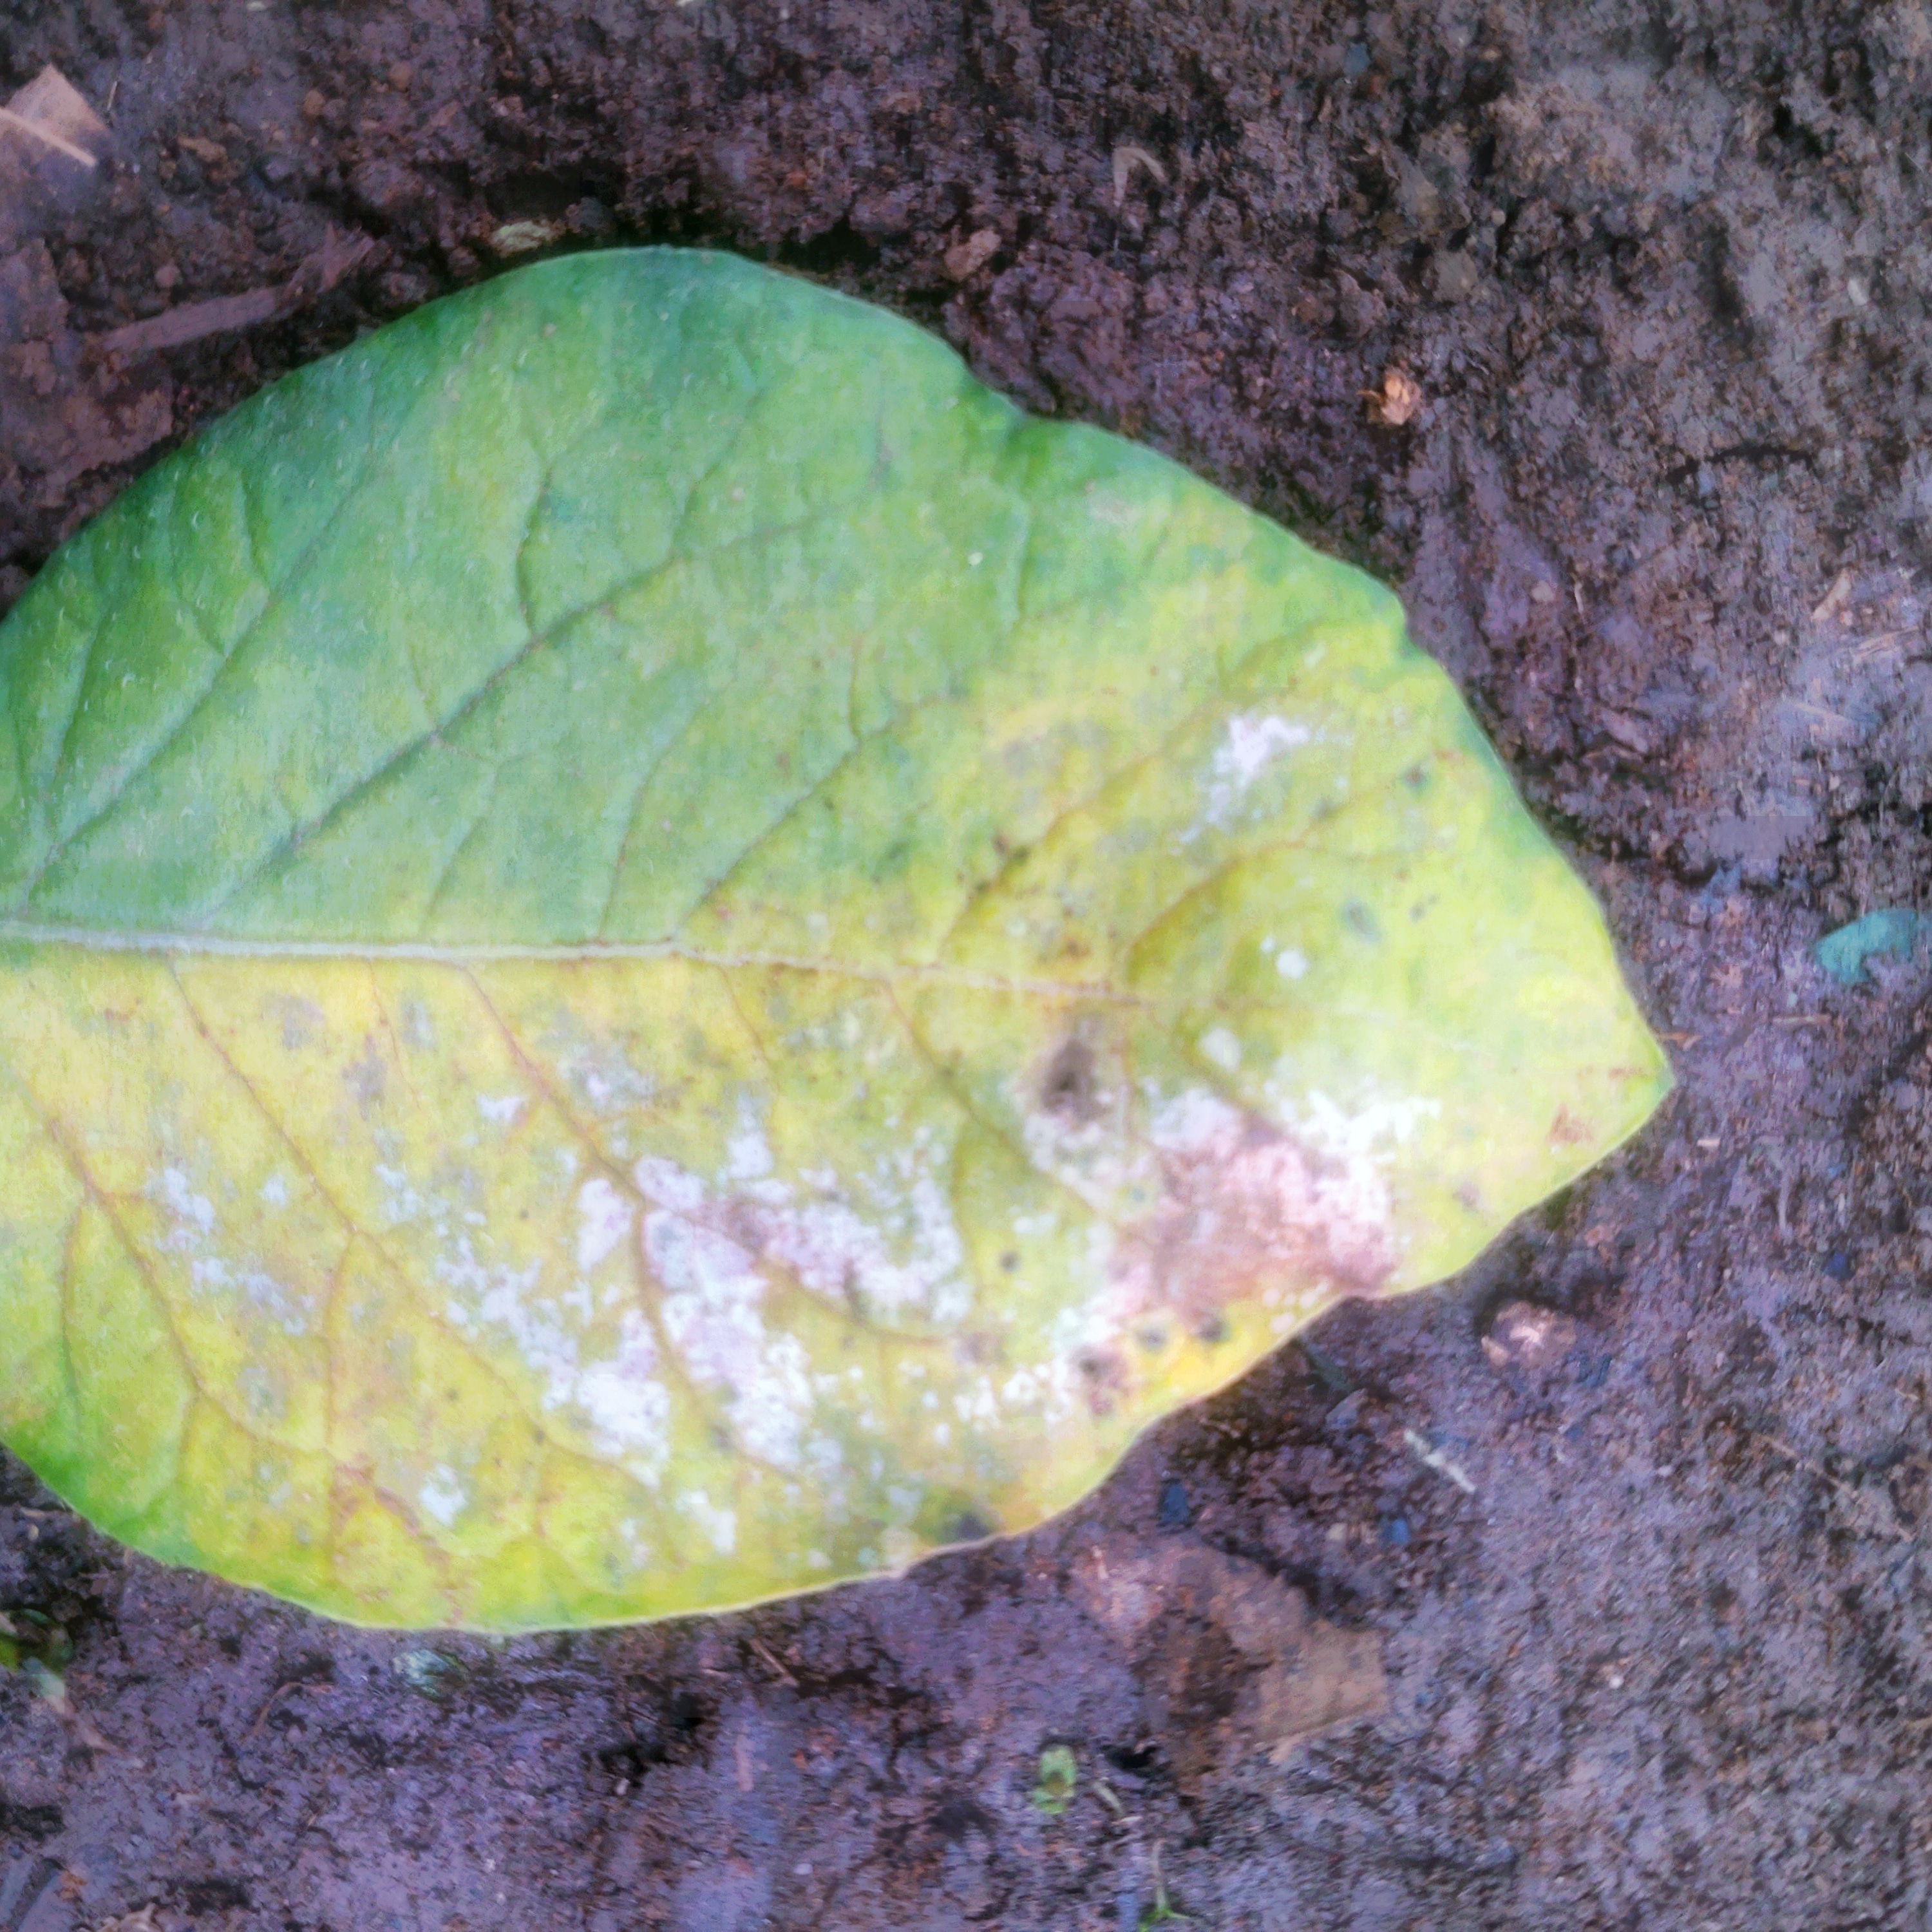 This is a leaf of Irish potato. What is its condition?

late blight
